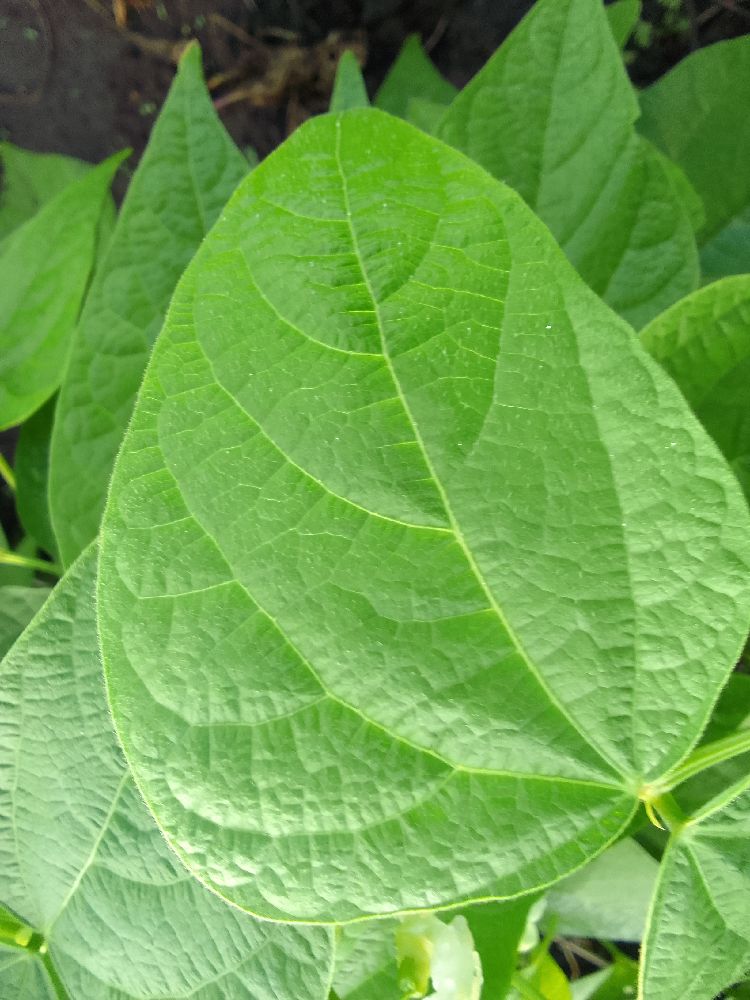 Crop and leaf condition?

common bean, healthy
